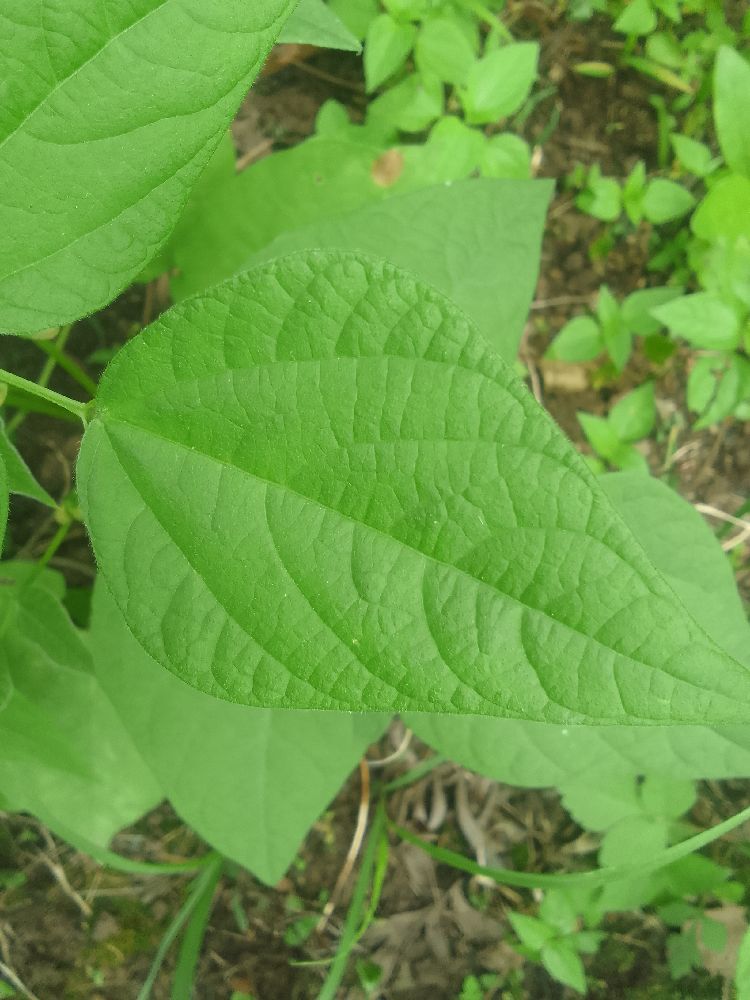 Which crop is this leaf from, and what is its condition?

common bean, healthy
